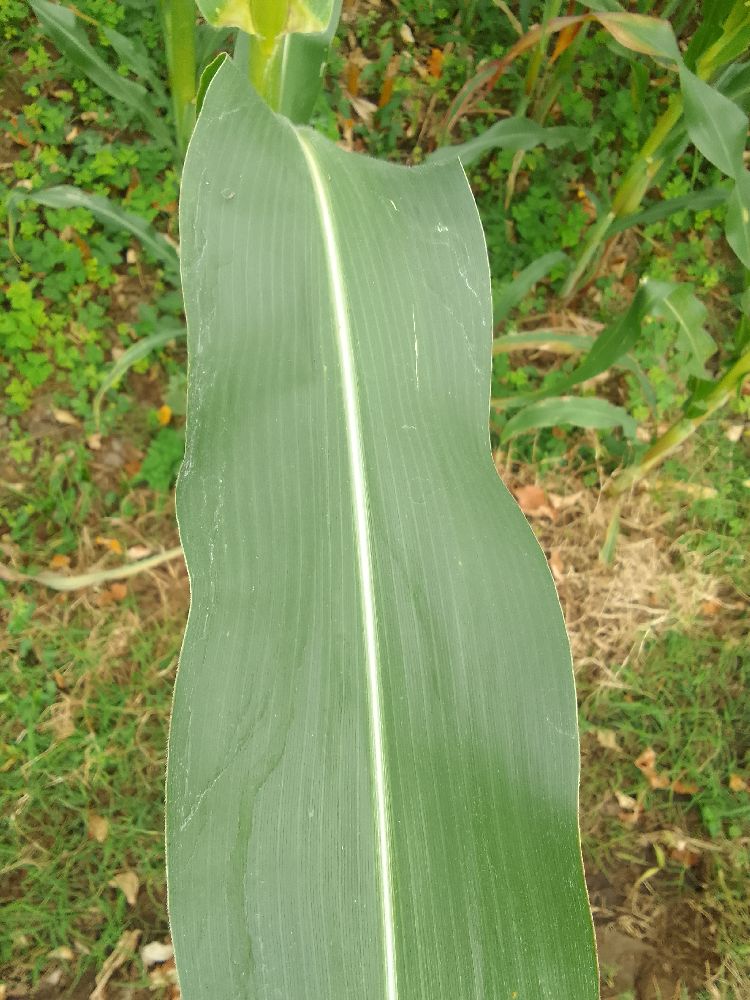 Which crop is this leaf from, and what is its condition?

maize, healthy
